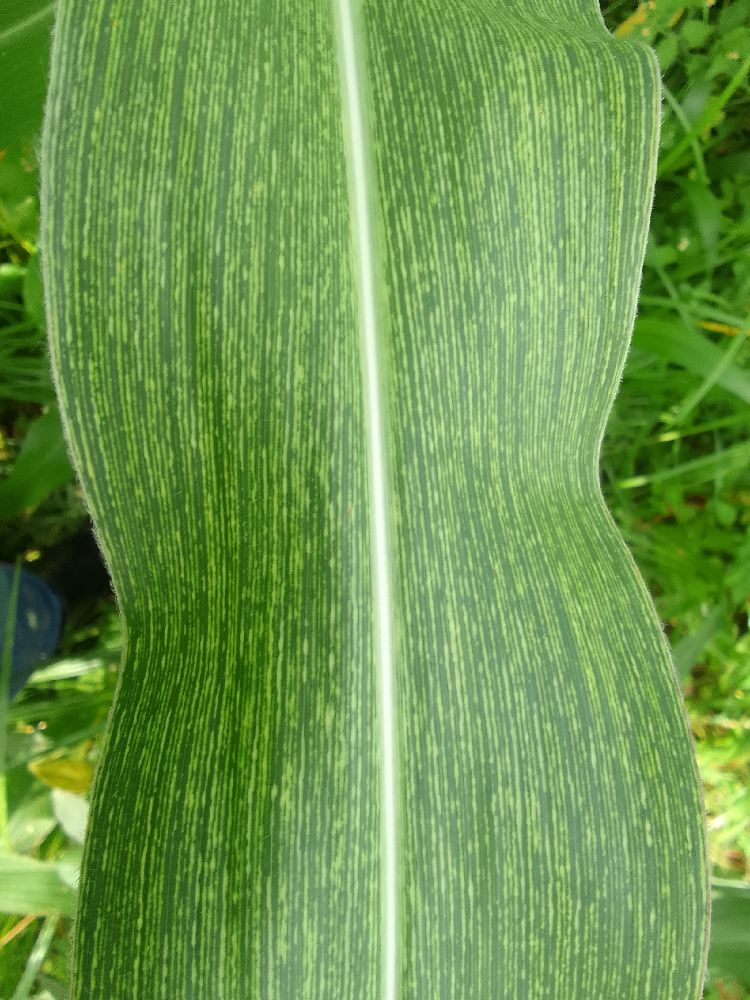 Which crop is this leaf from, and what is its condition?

maize, maize streak virus
